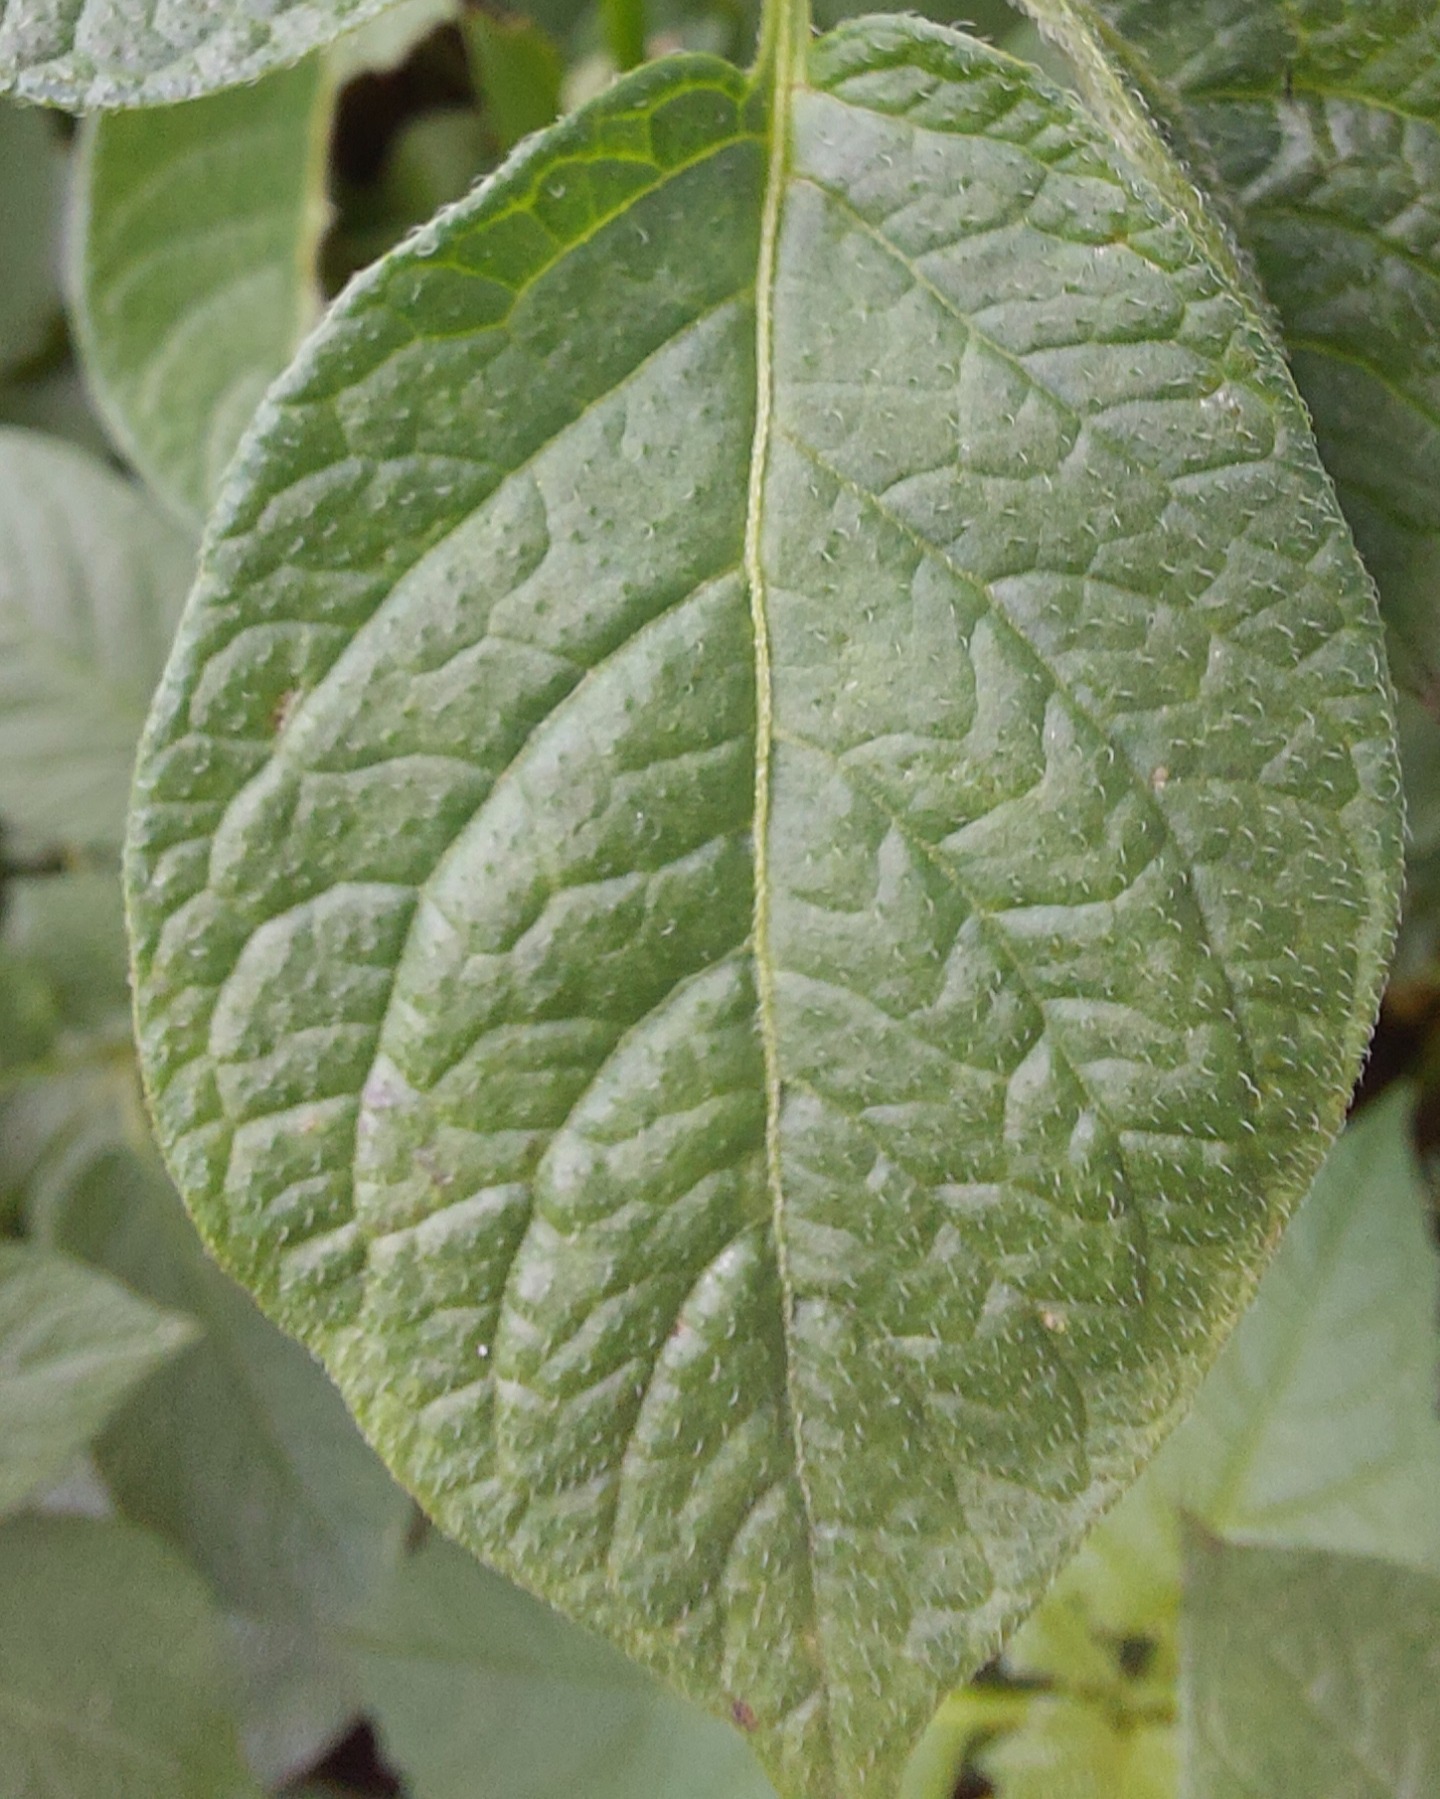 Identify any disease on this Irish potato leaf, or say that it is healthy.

healthy
